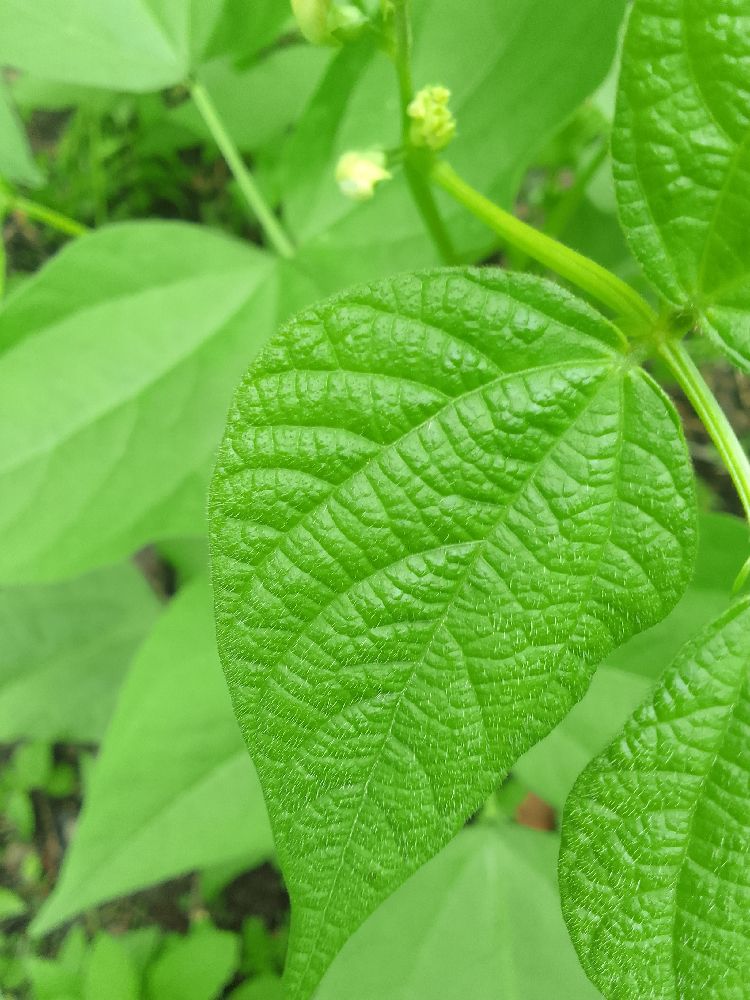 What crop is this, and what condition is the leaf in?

common bean, healthy
